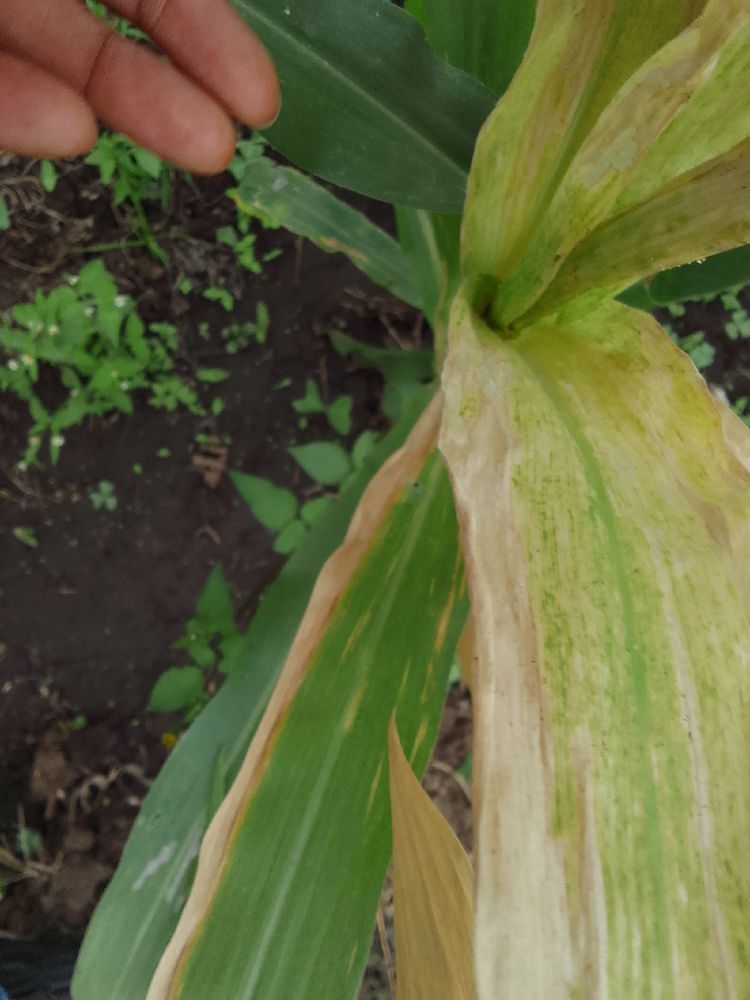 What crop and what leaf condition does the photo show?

maize, maize lethal necrosis
